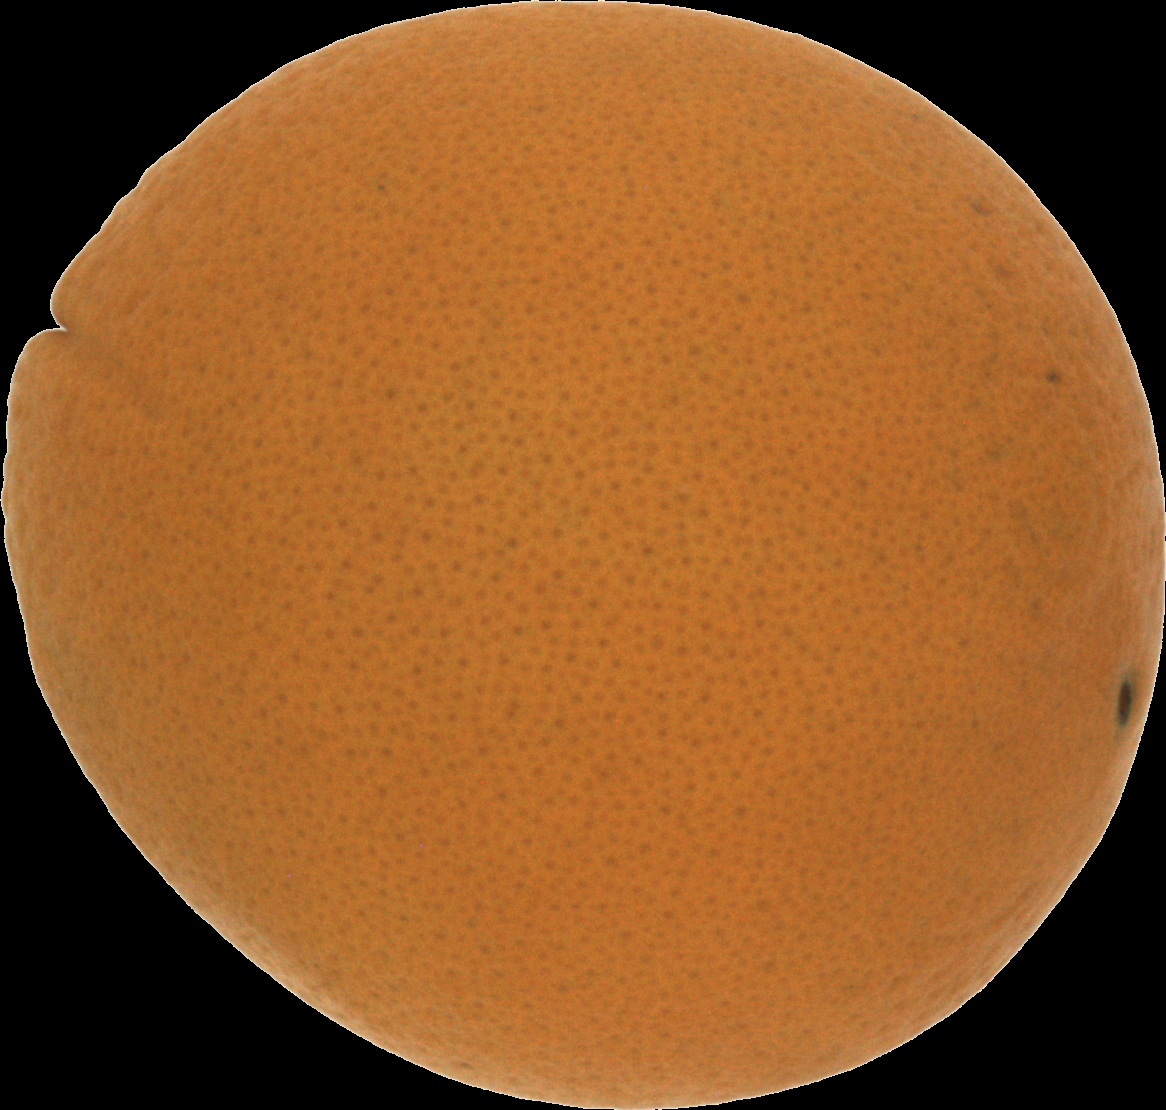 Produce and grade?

orange, good
